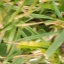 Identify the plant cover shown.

grass
